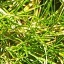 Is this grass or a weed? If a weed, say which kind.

grass
